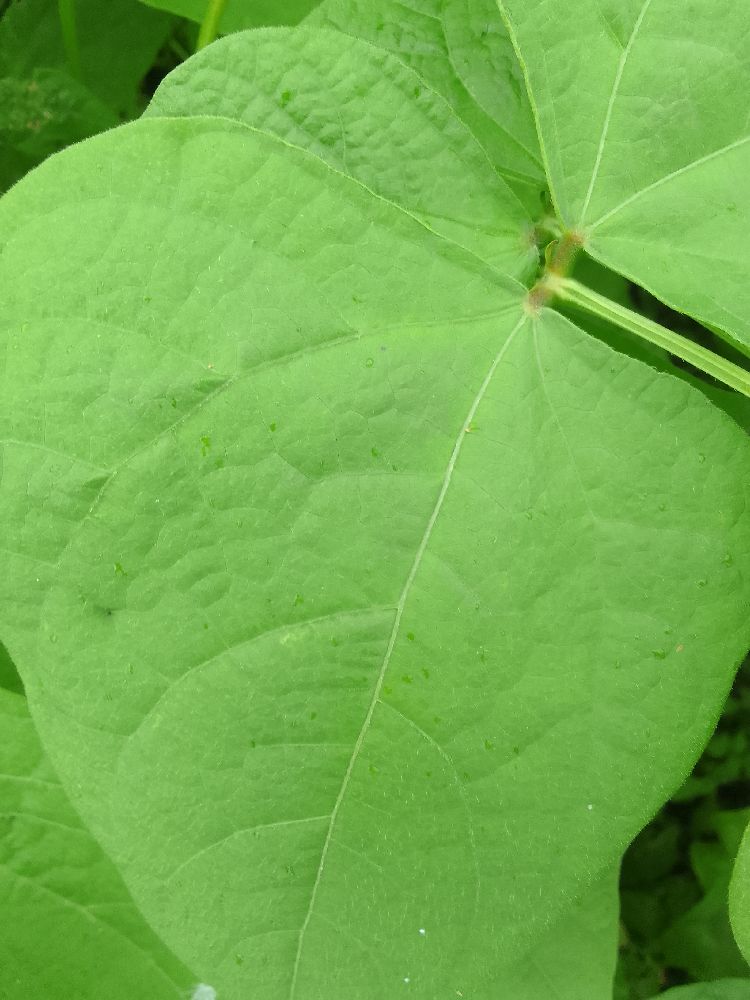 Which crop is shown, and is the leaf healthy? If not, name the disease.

common bean, healthy
